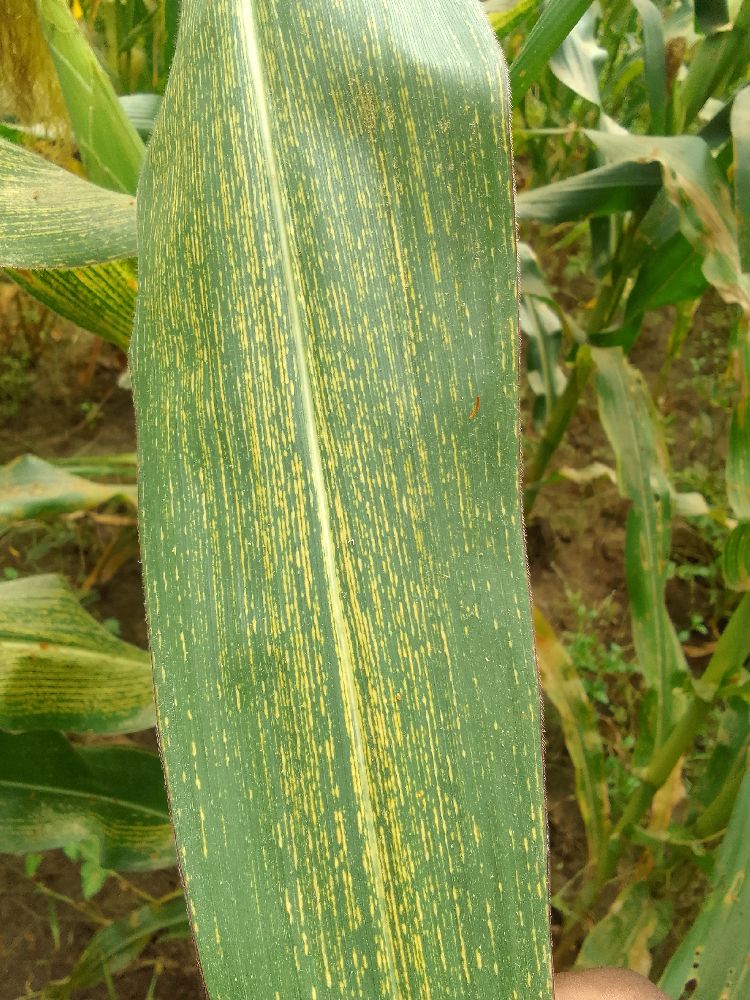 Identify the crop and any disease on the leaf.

maize, maize streak virus
